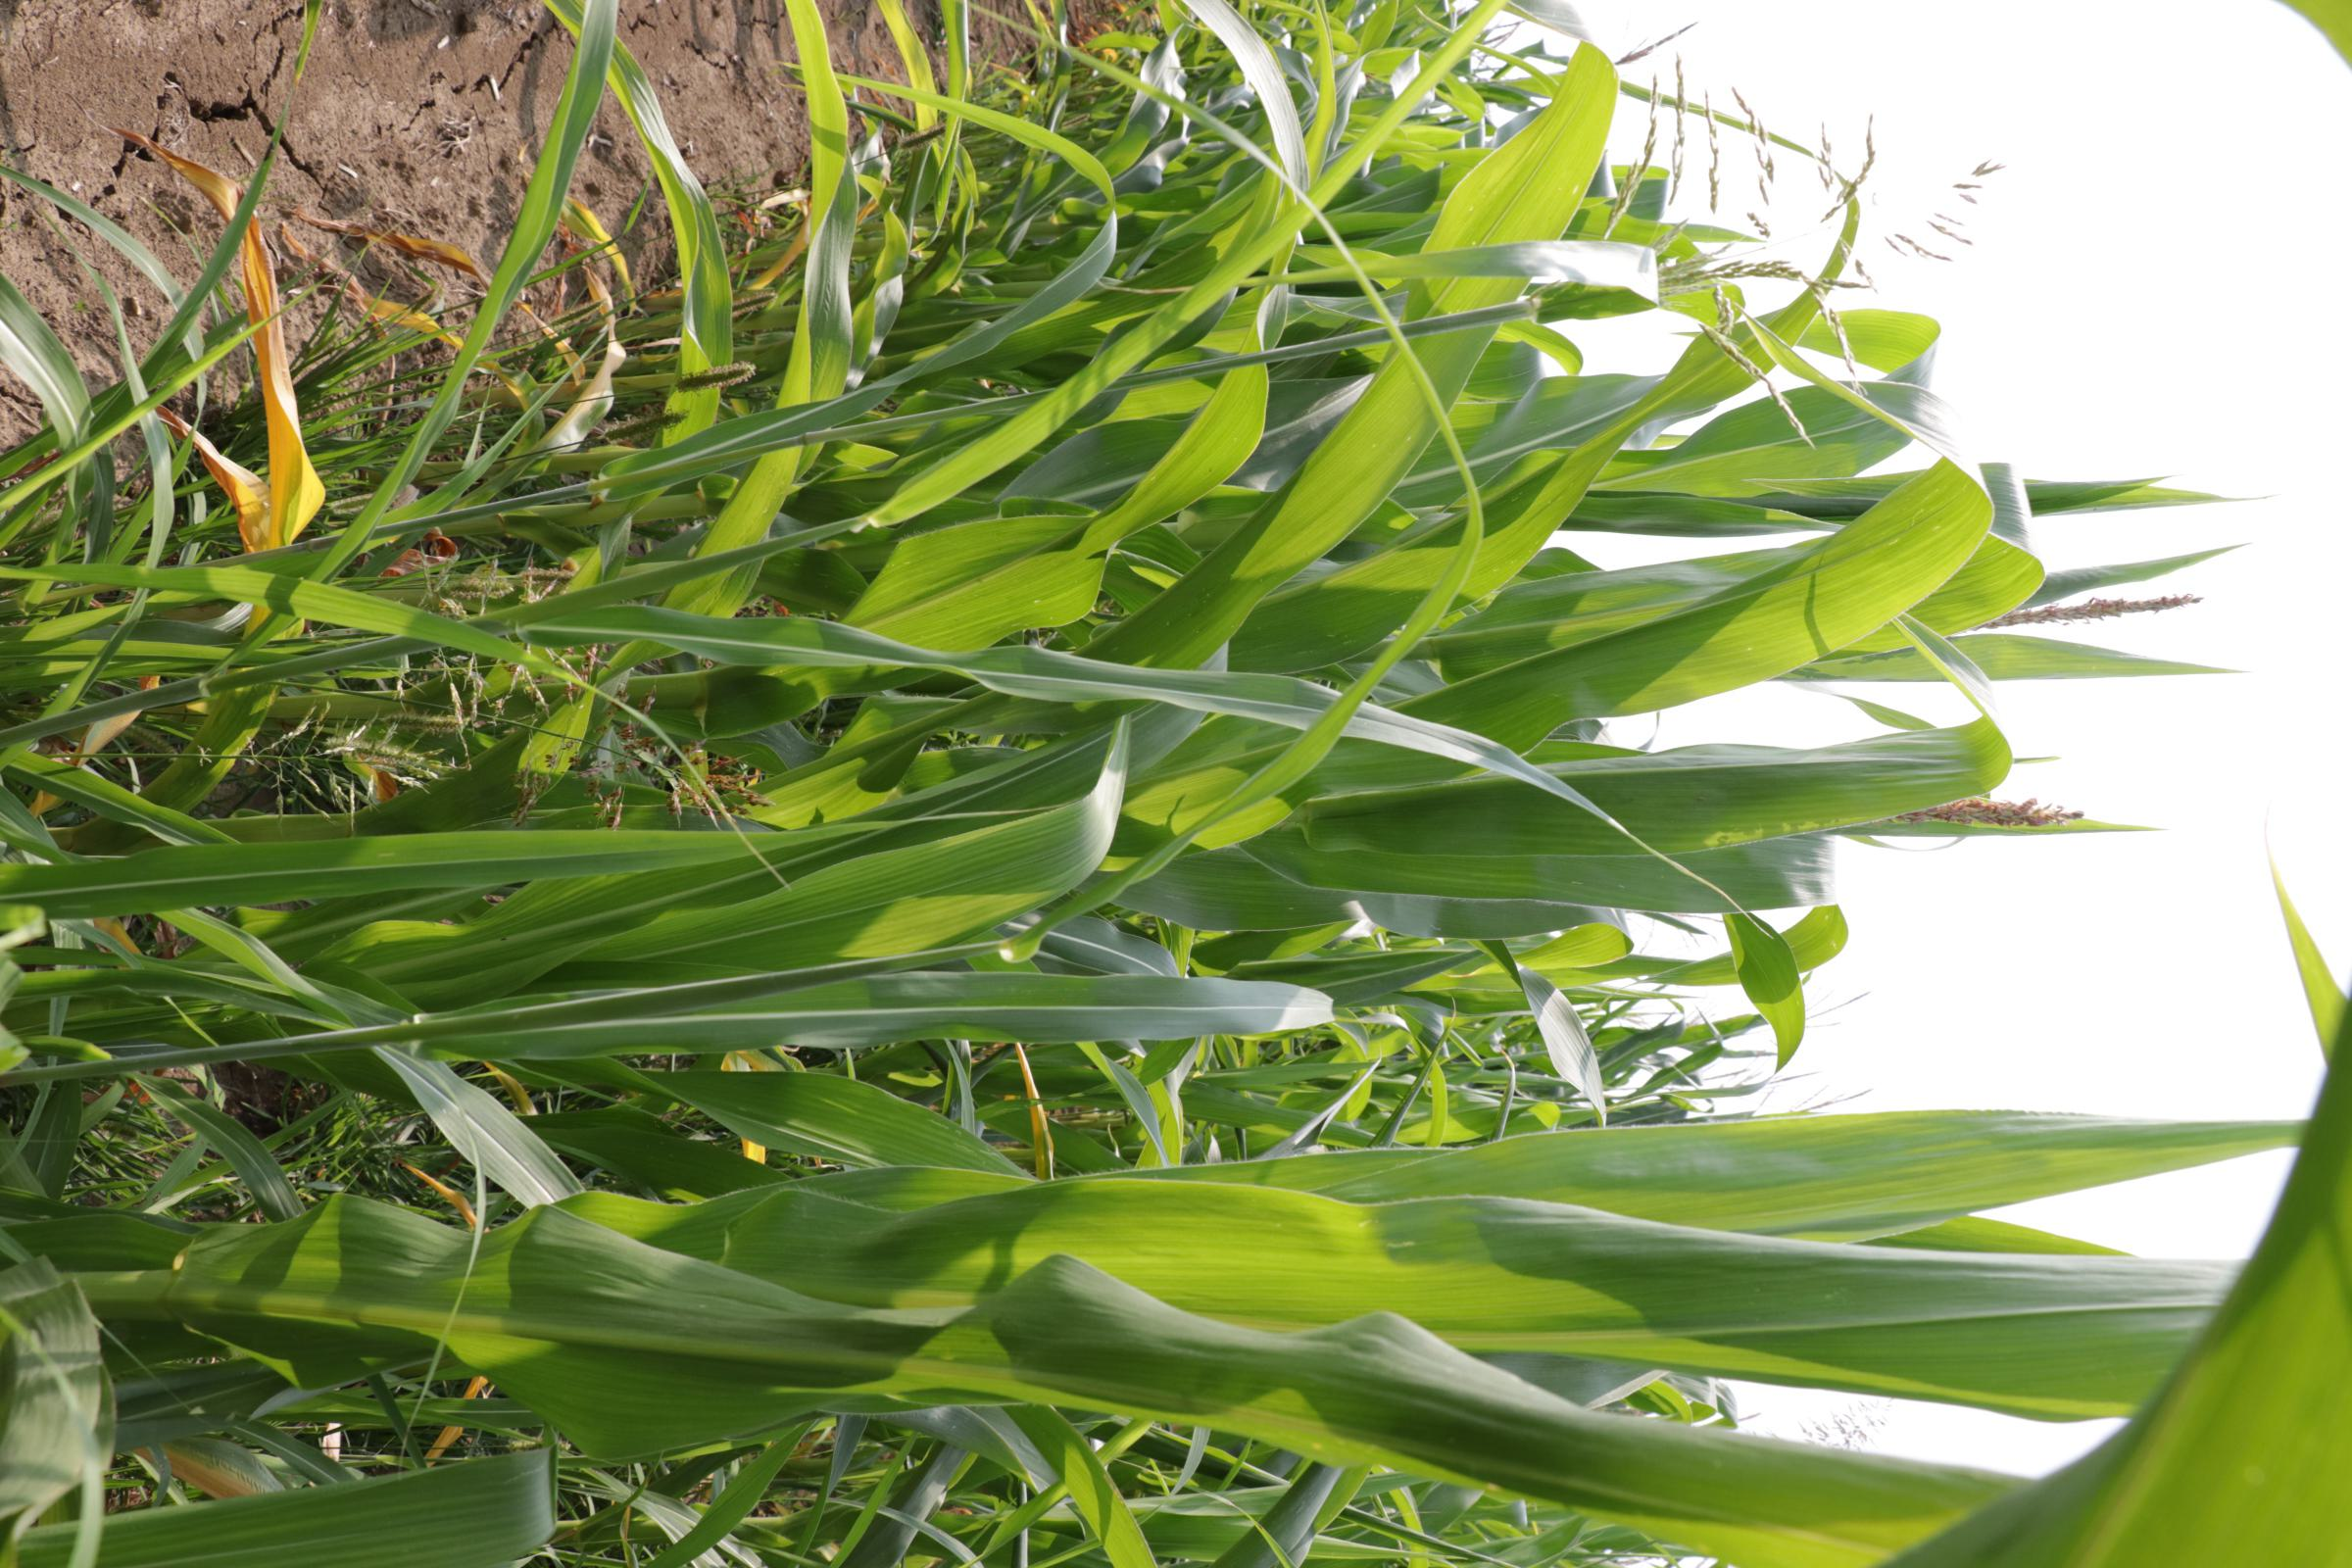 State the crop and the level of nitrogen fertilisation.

maize, reduced nitrogen fertilisation
